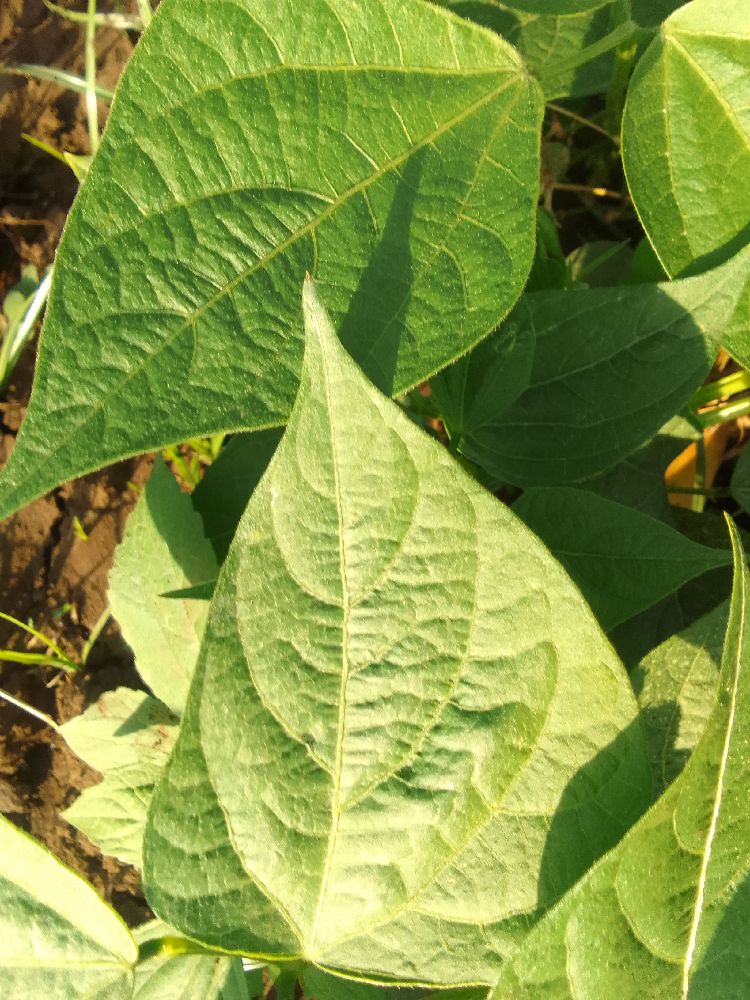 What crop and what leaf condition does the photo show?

common bean, healthy
